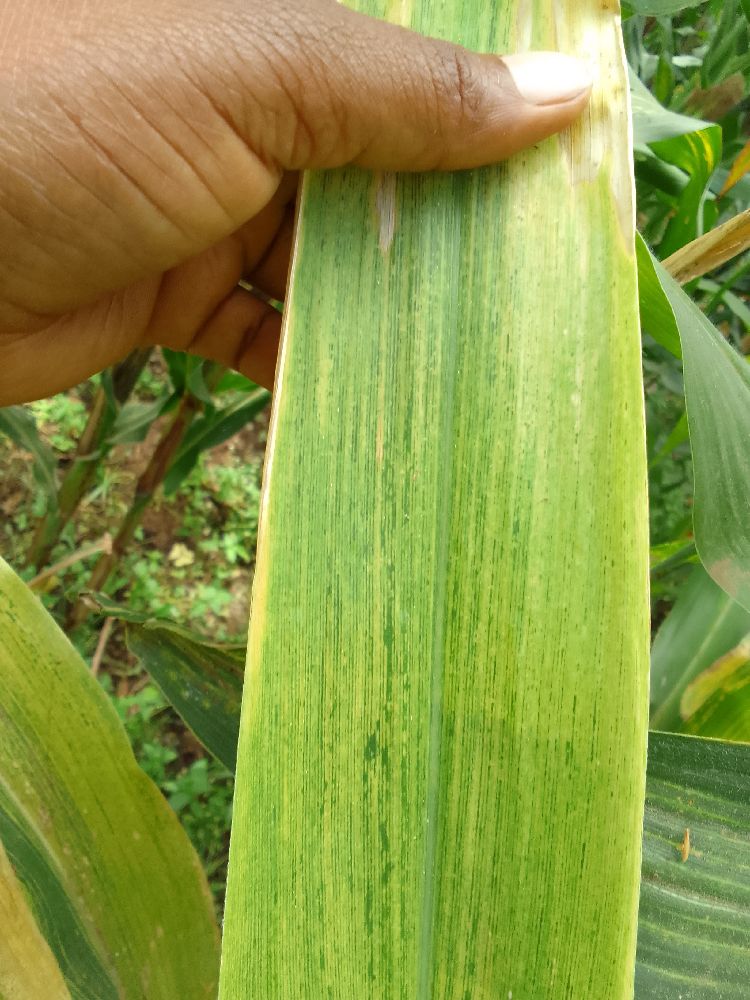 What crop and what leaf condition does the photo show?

maize, maize lethal necrosis
